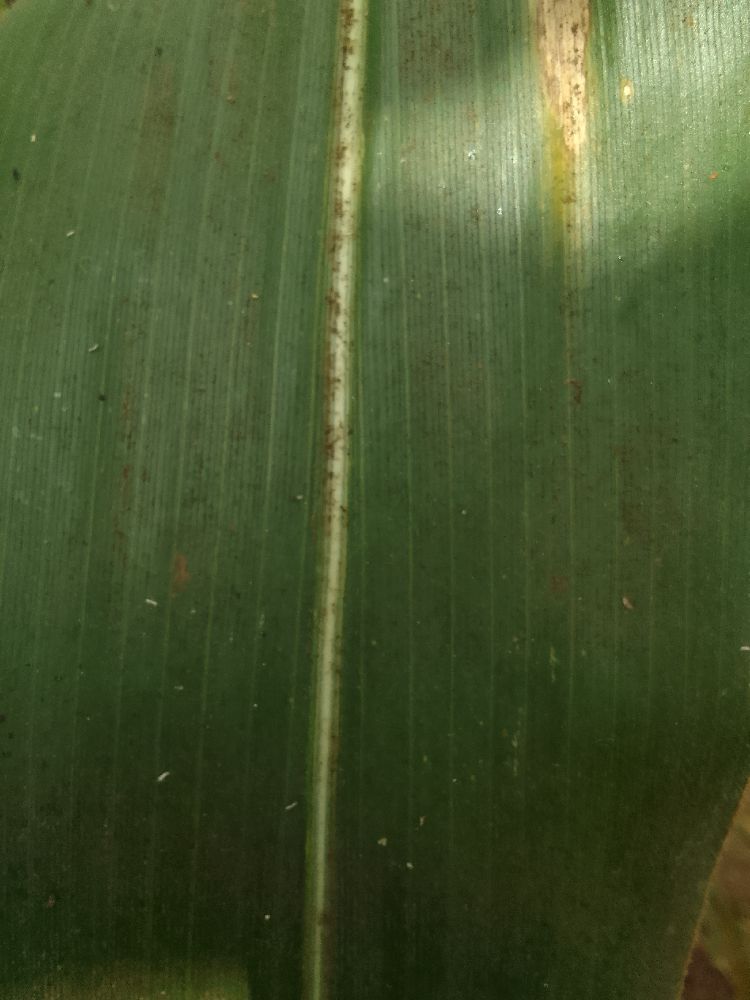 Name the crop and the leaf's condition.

maize, healthy
